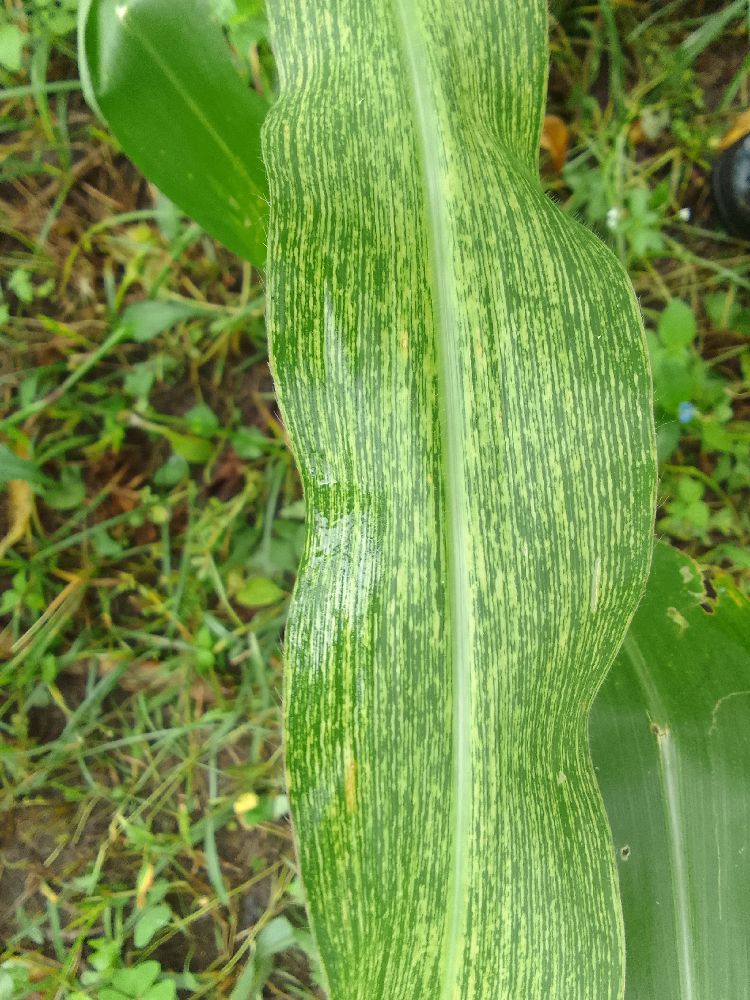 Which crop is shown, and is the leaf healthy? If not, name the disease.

maize, maize streak virus
